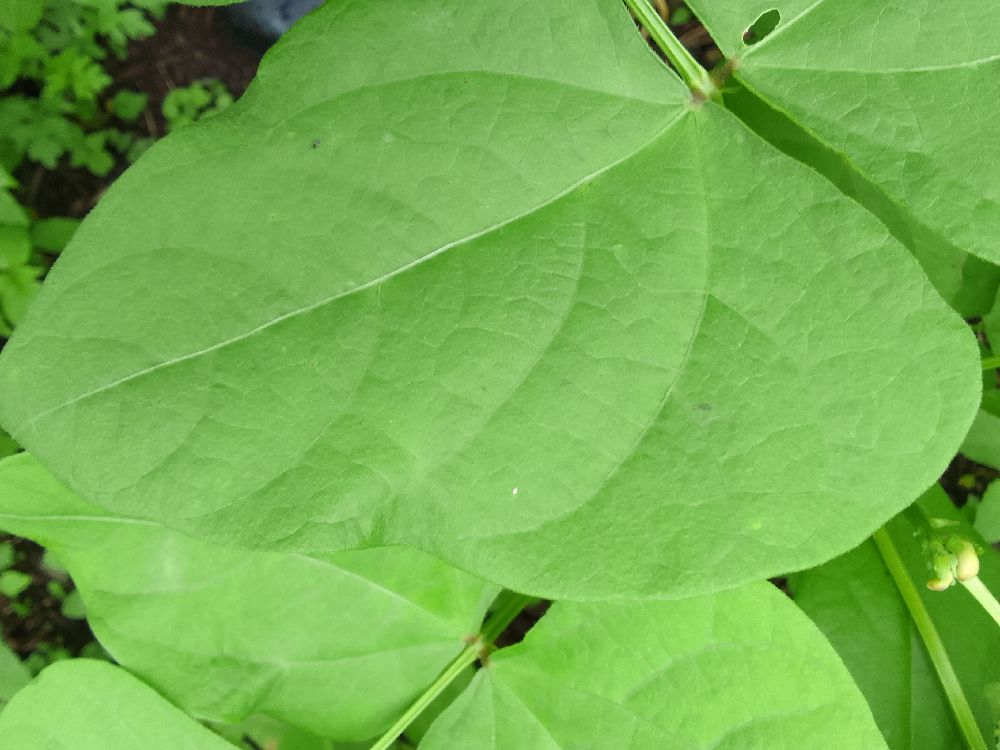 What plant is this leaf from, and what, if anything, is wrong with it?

common bean, healthy
